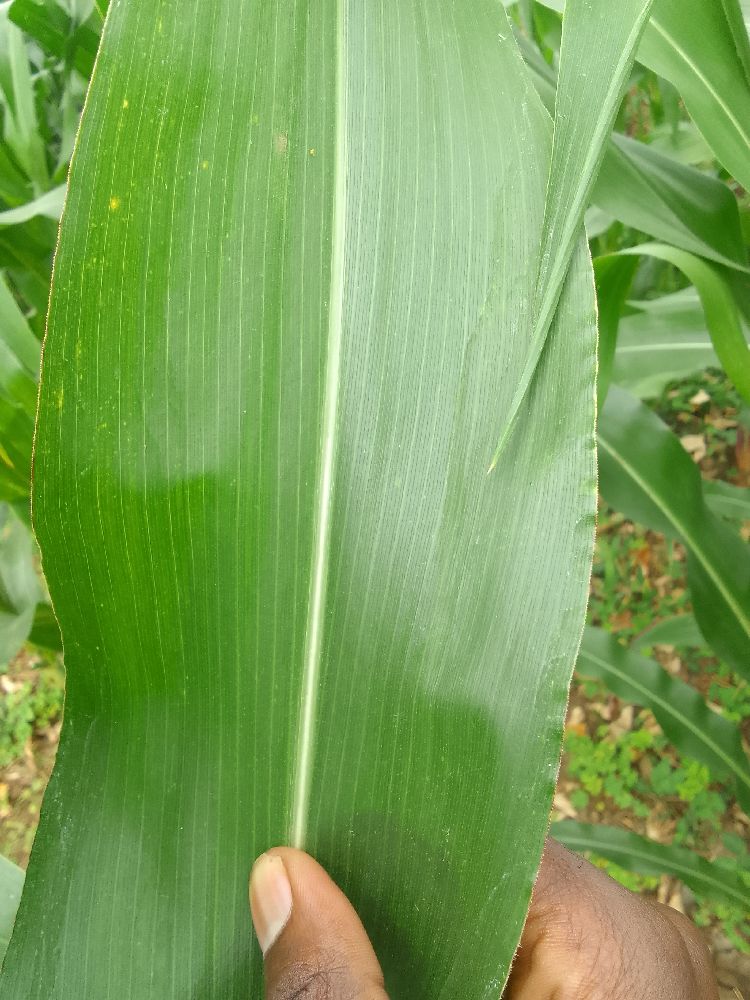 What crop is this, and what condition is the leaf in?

maize, healthy
